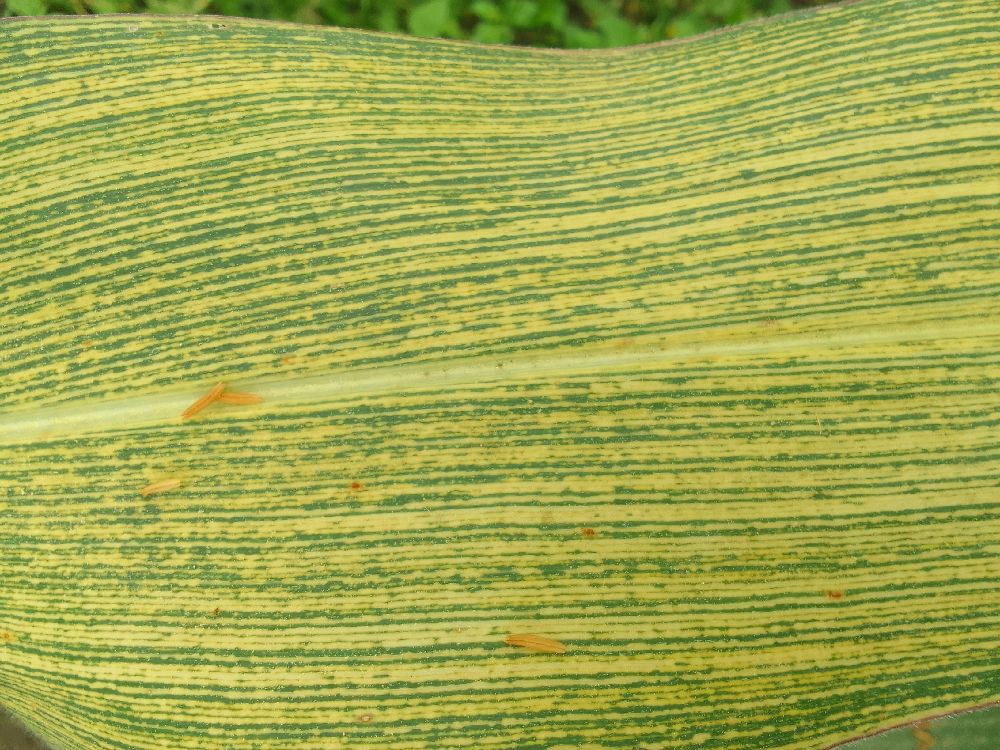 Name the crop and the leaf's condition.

maize, maize streak virus
